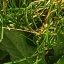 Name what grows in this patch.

structured weed
